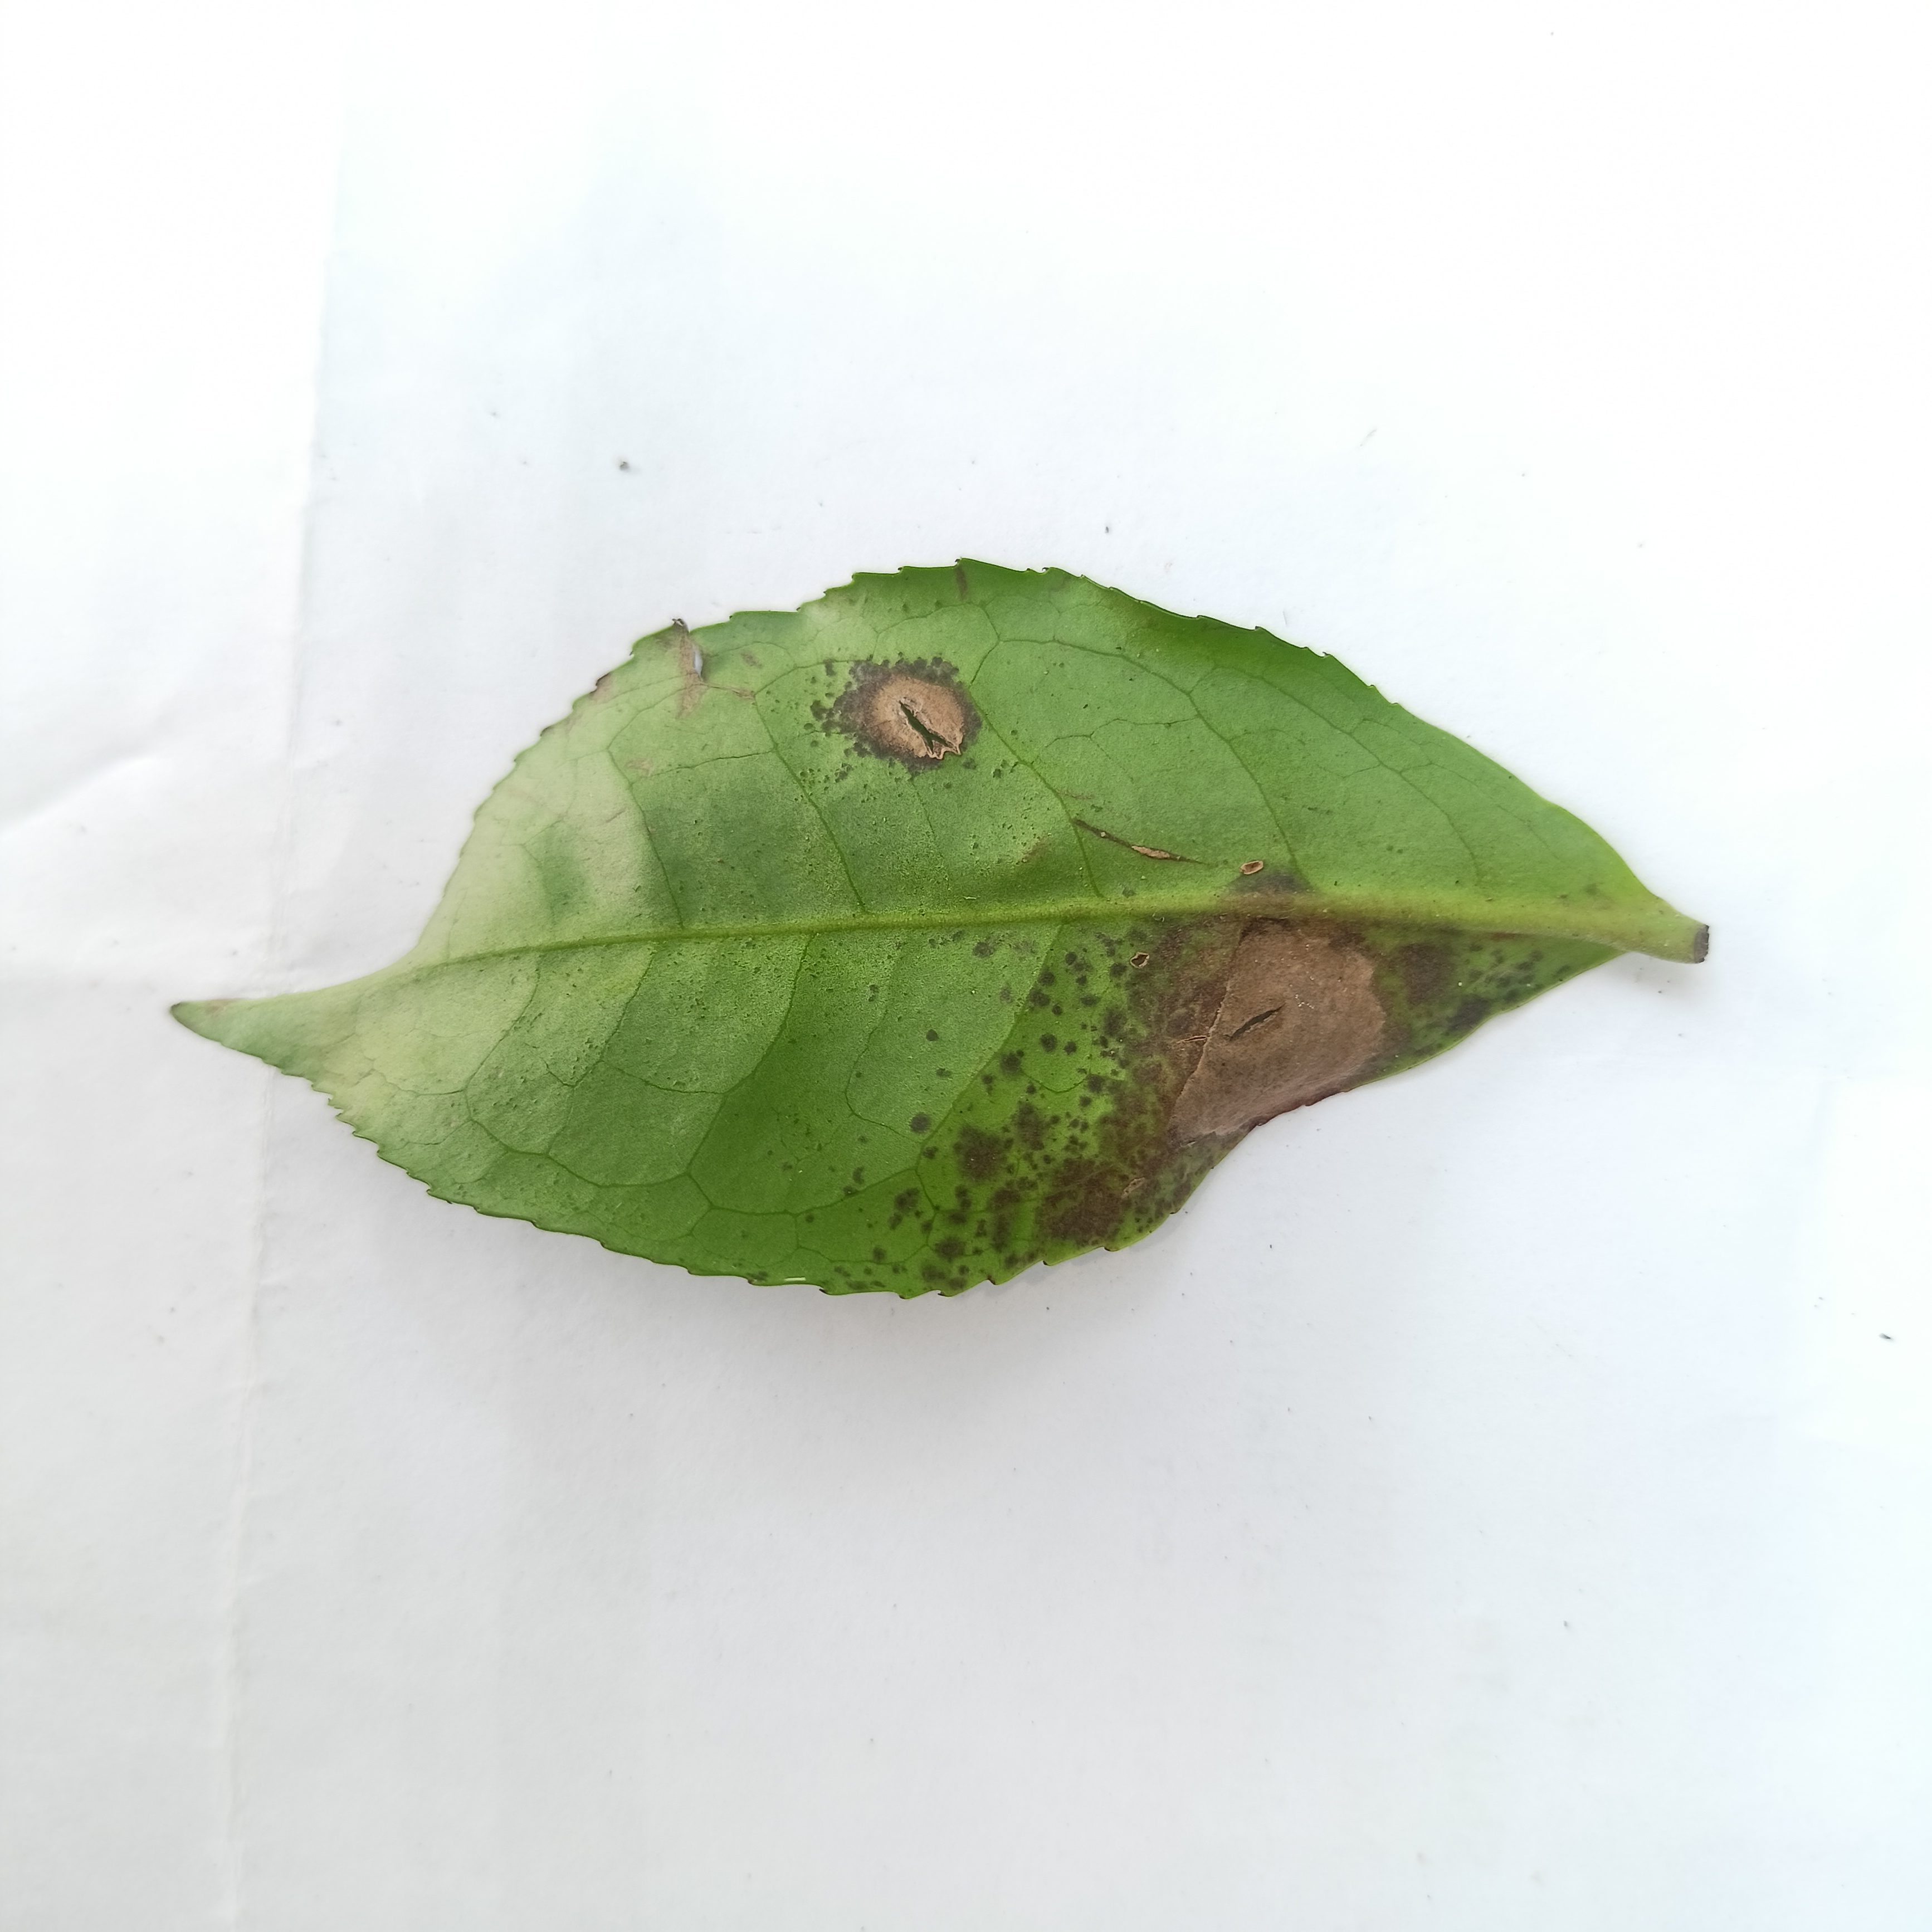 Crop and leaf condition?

tea, brown blight
